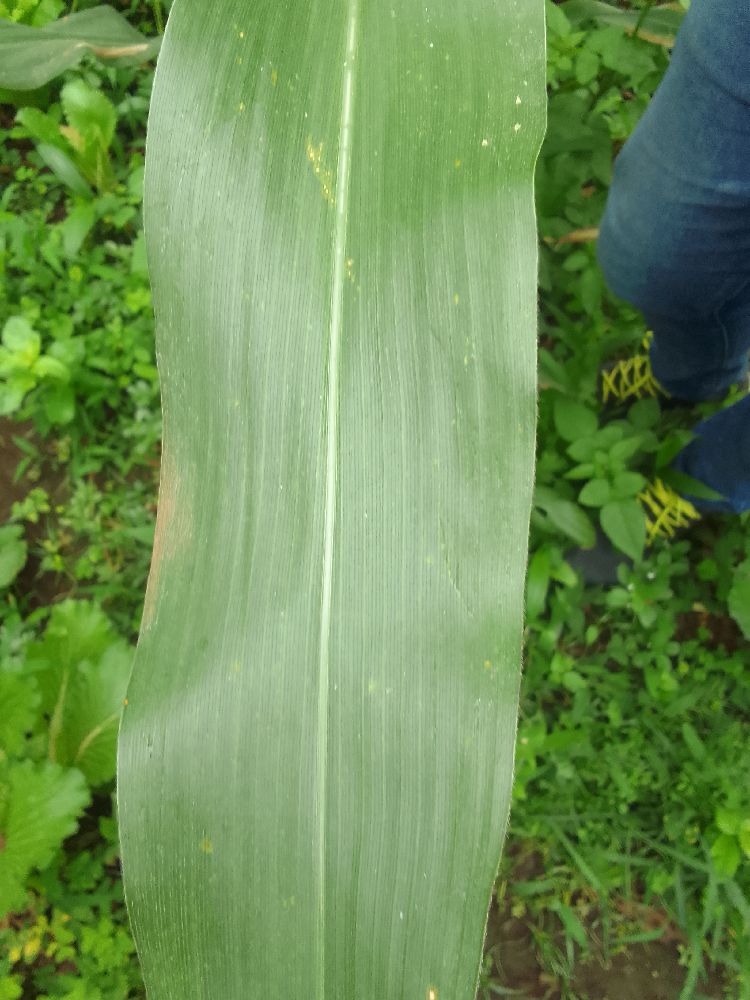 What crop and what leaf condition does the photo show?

maize, healthy
